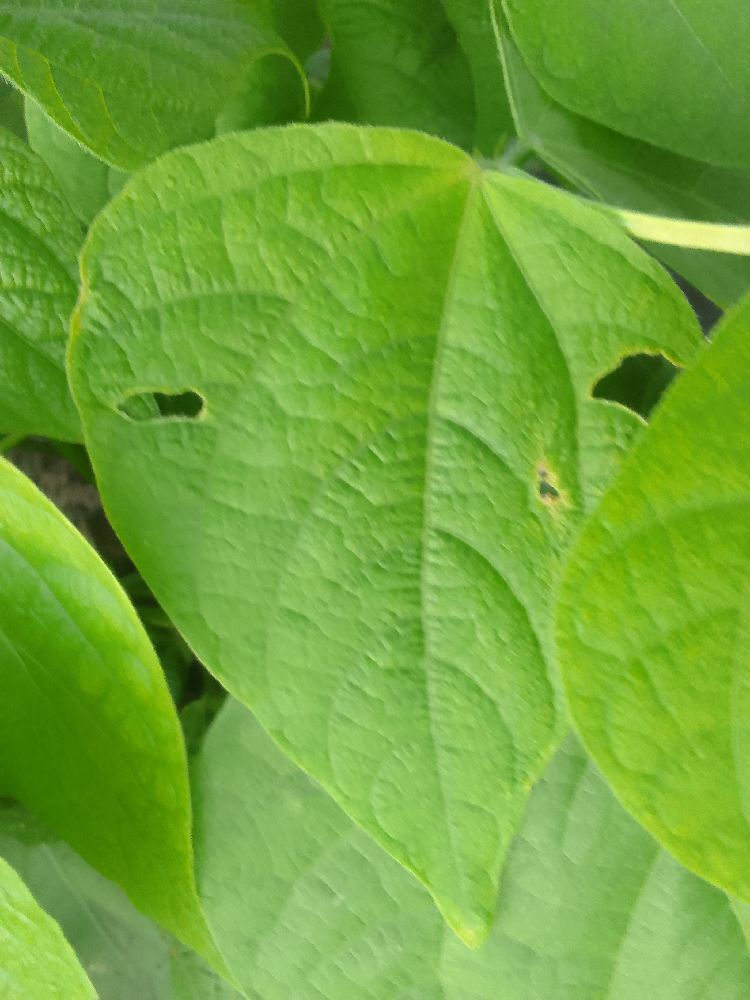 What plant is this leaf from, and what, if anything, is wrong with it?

common bean, healthy
